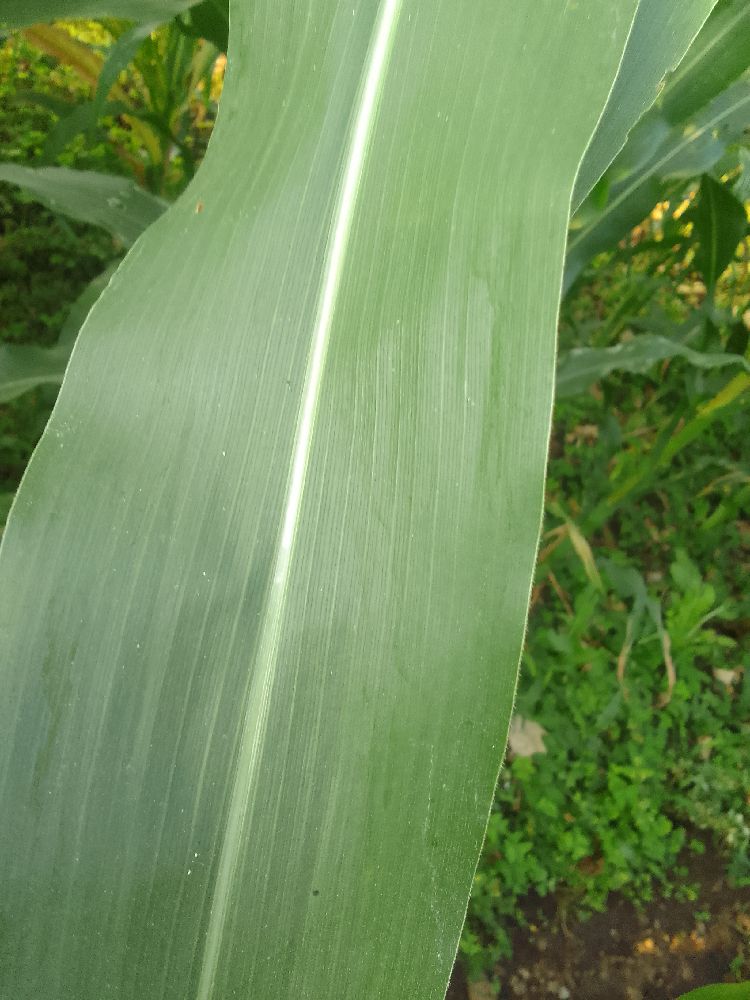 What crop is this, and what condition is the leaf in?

maize, healthy
